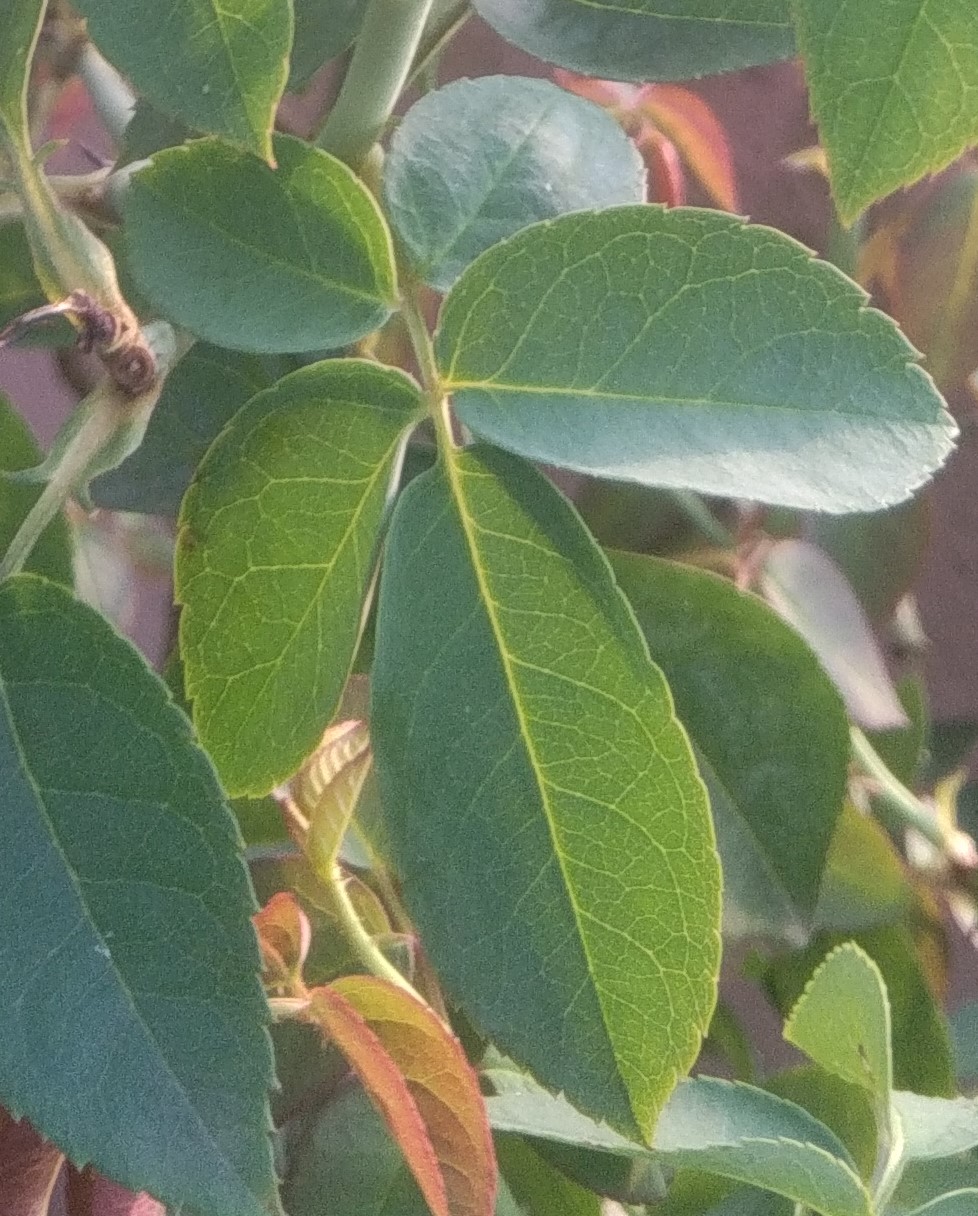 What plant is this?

rose
